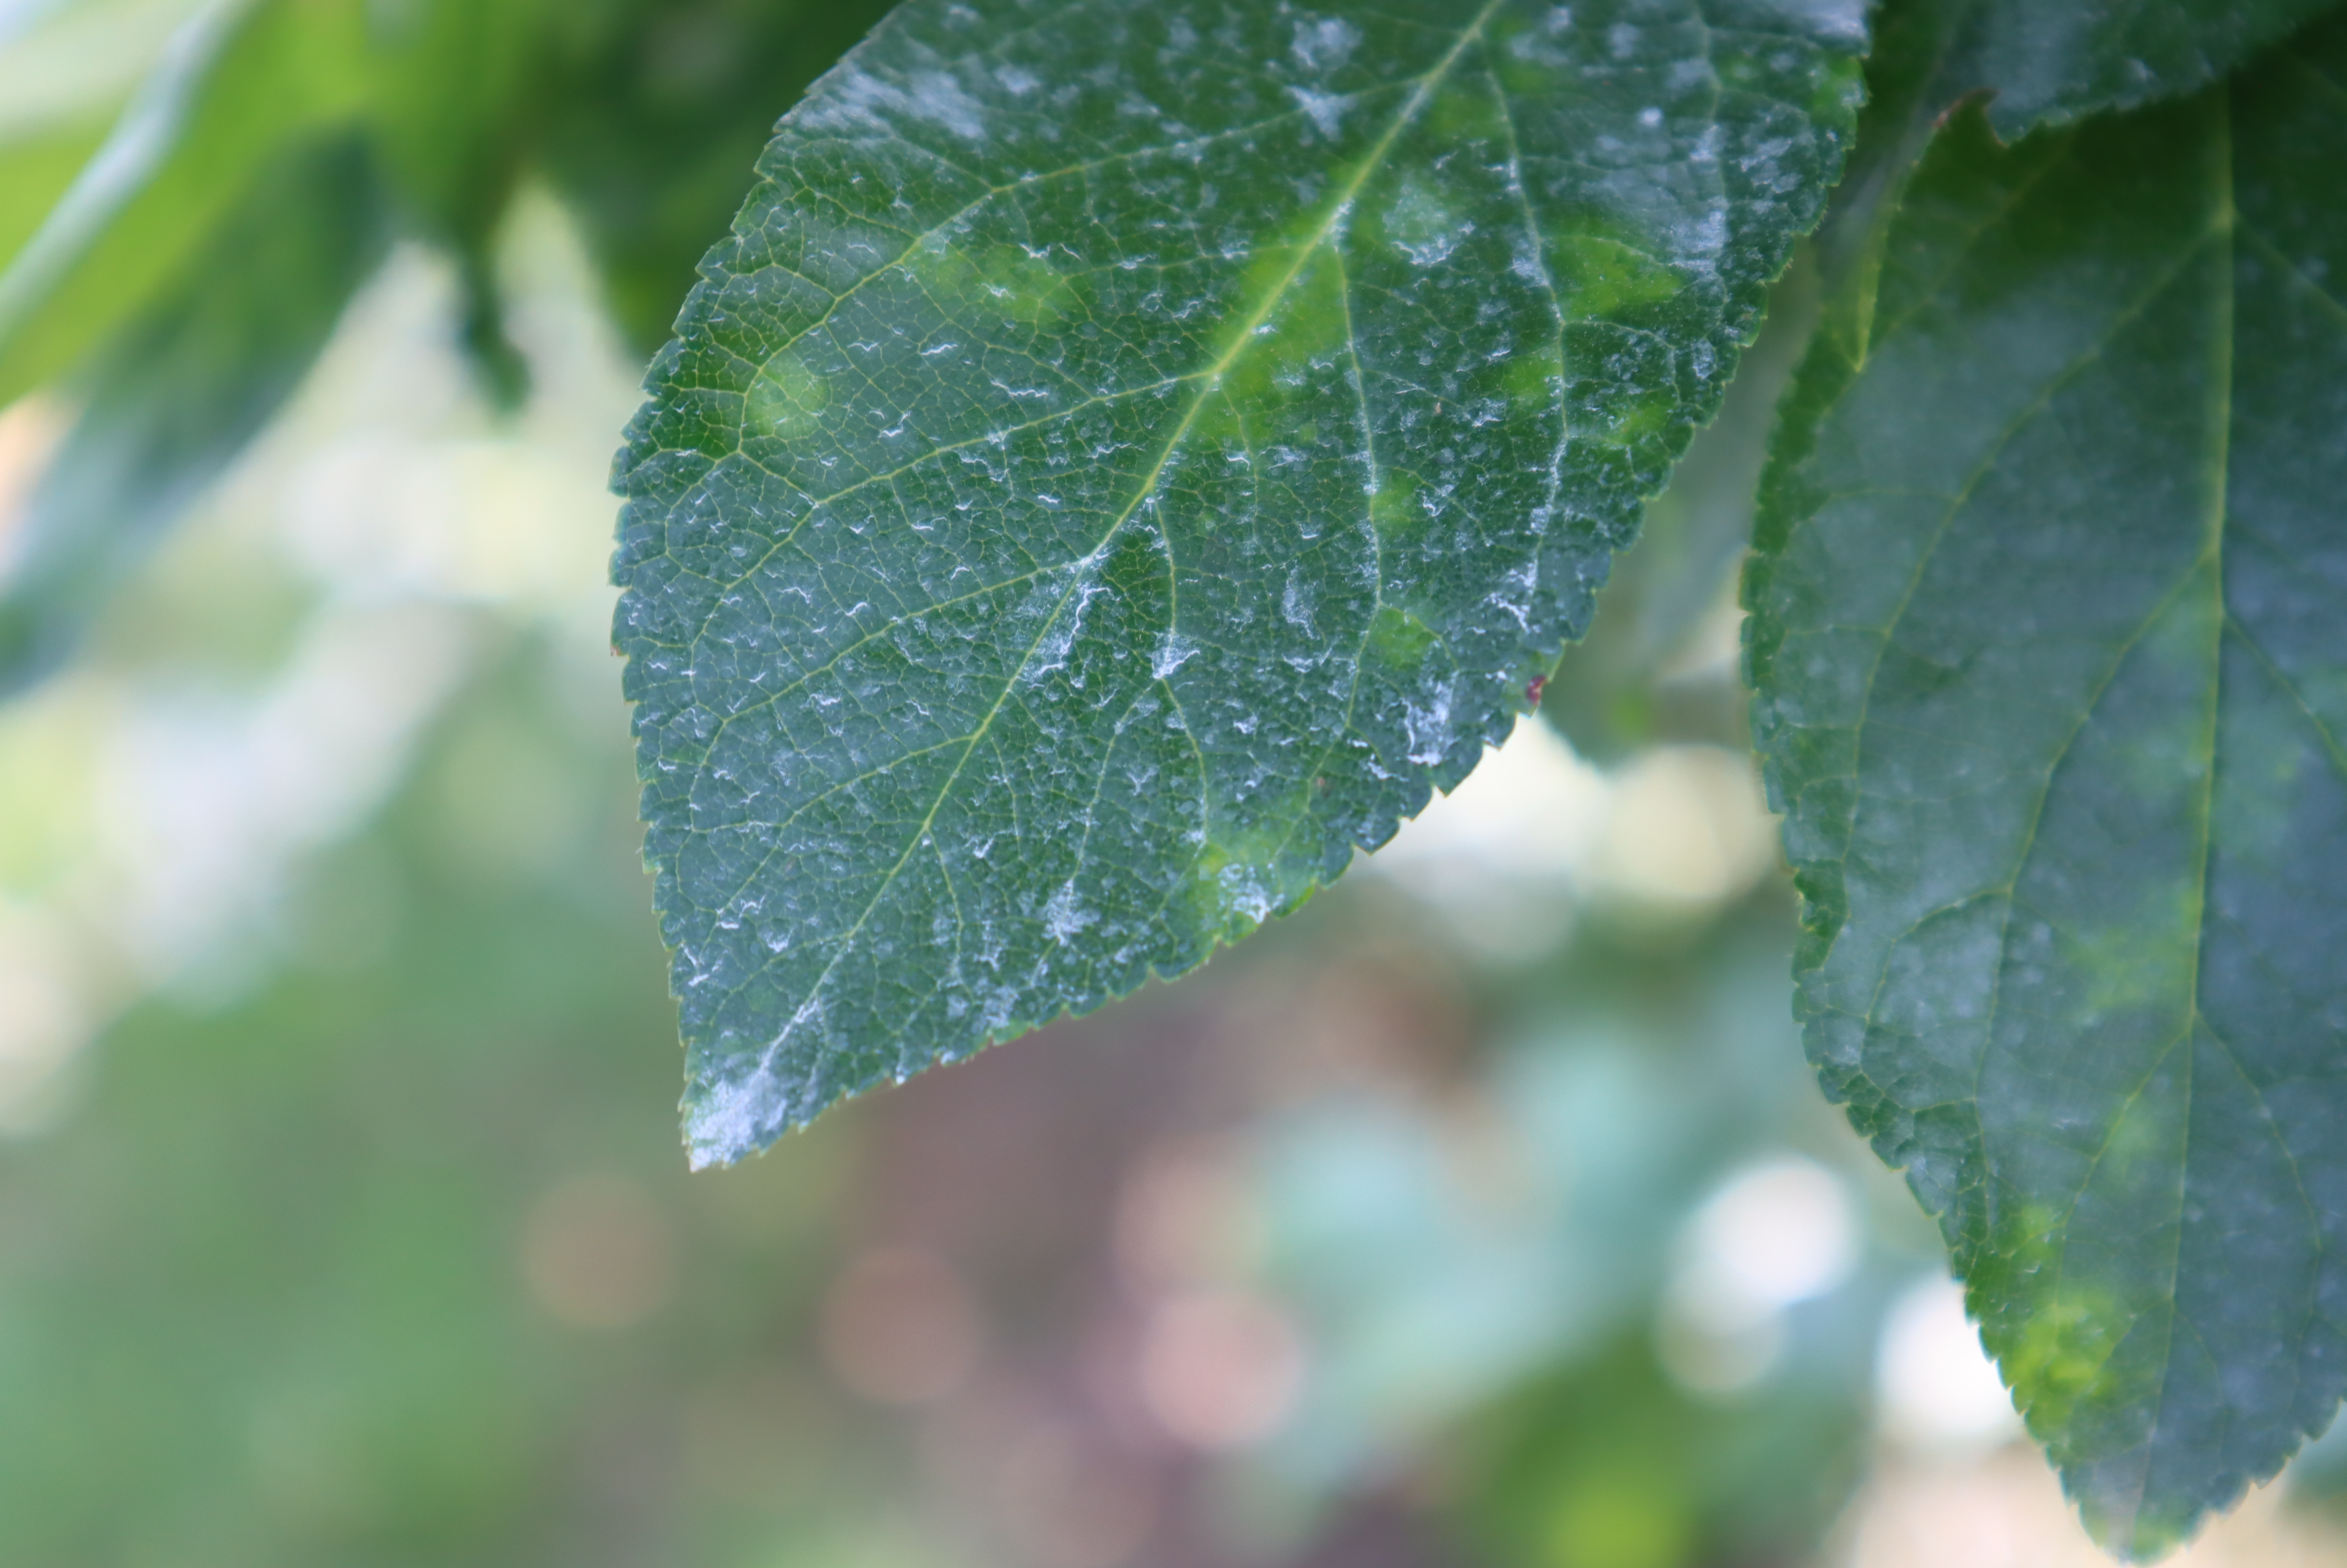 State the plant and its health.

plum, sharka
